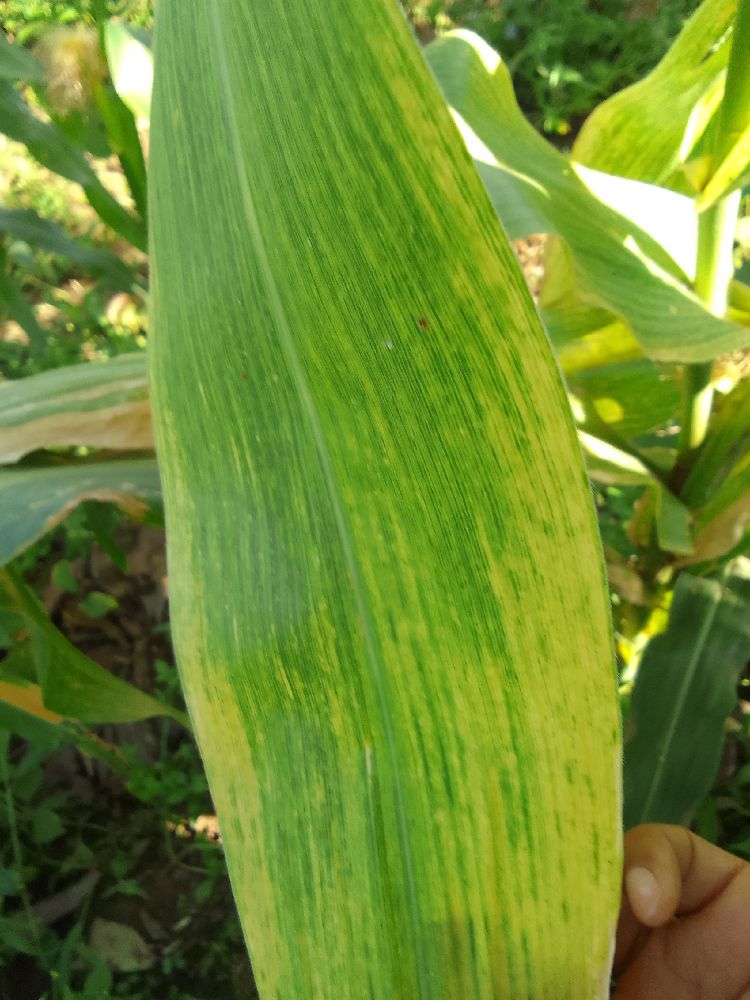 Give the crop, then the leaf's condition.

maize, maize lethal necrosis
